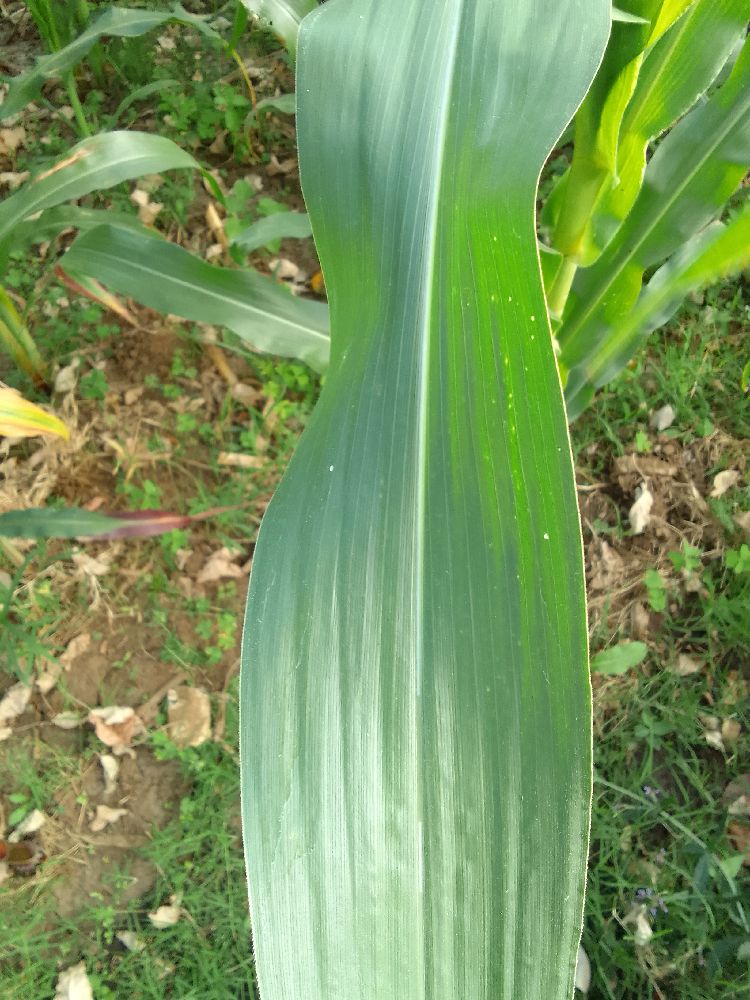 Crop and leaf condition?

maize, healthy
